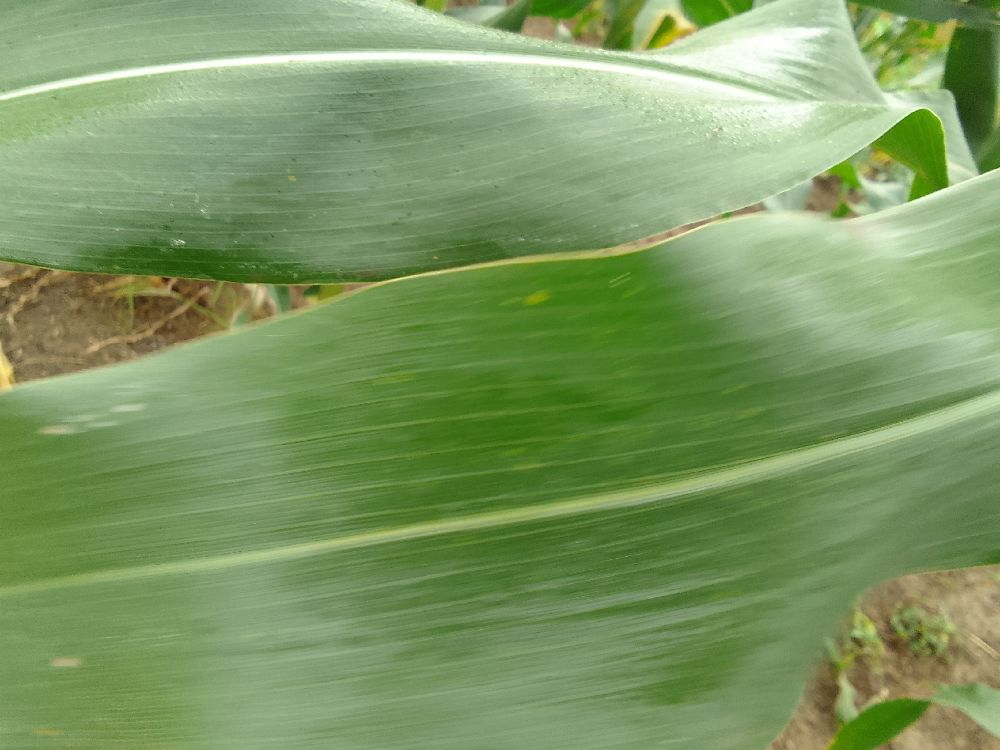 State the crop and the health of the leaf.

maize, healthy
